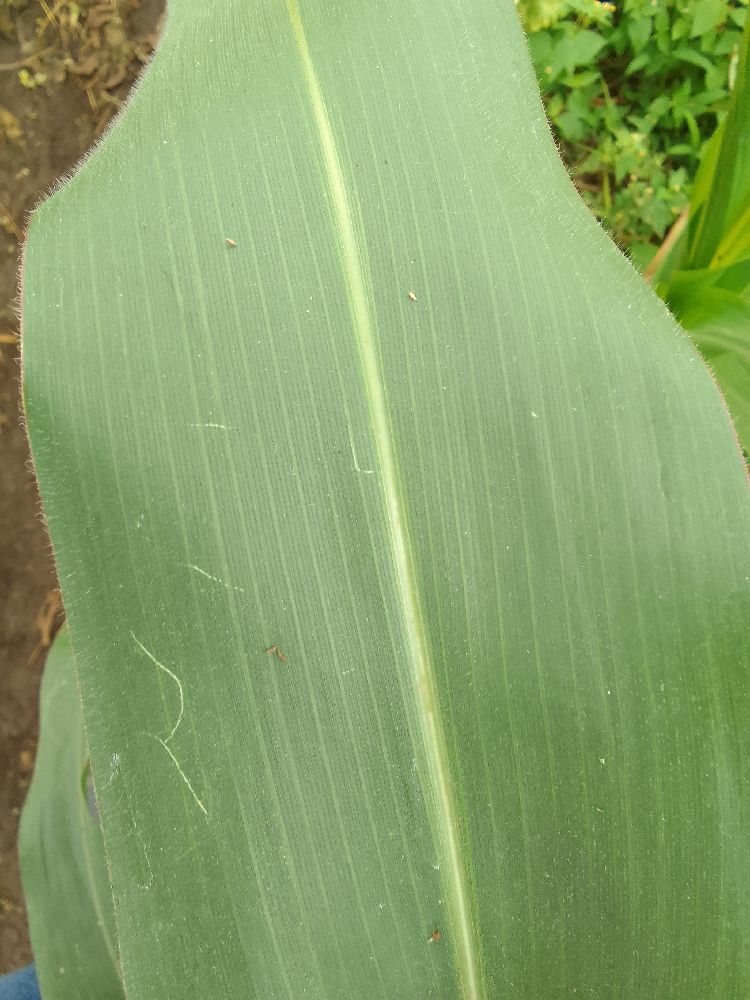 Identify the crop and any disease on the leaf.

maize, healthy
